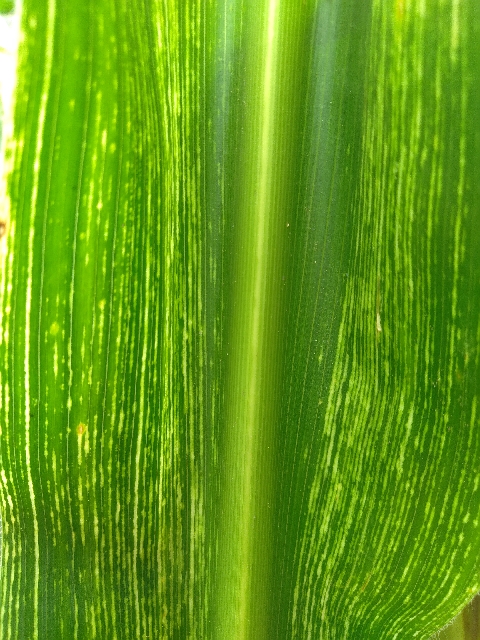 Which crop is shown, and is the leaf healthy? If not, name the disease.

maize, maize streak virus
